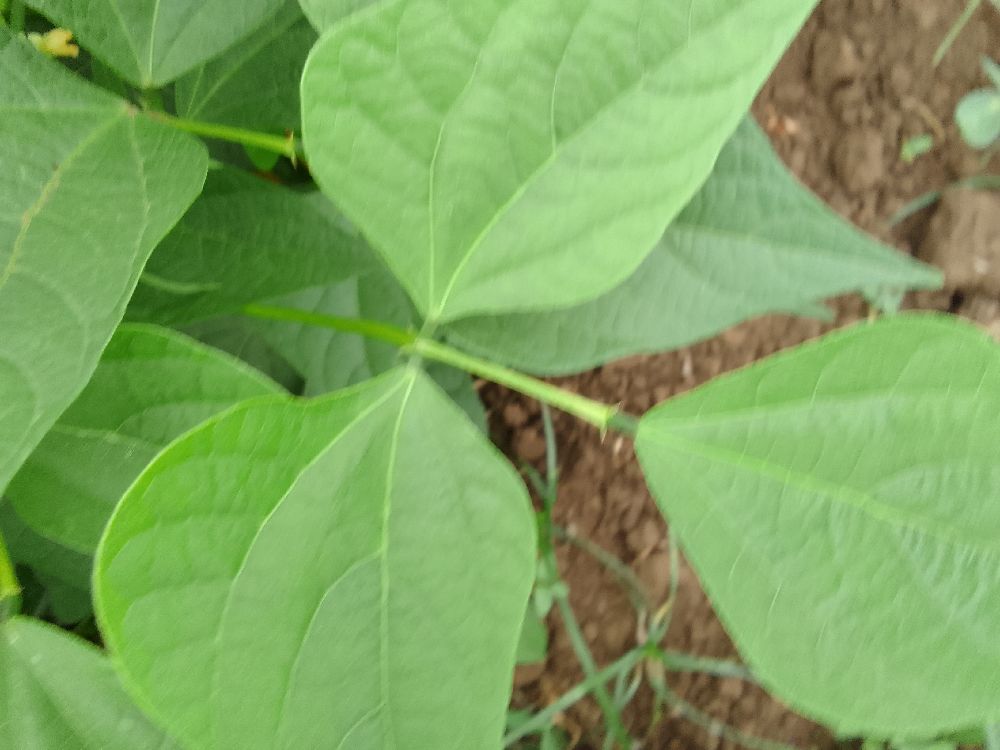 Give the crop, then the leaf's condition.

common bean, healthy
